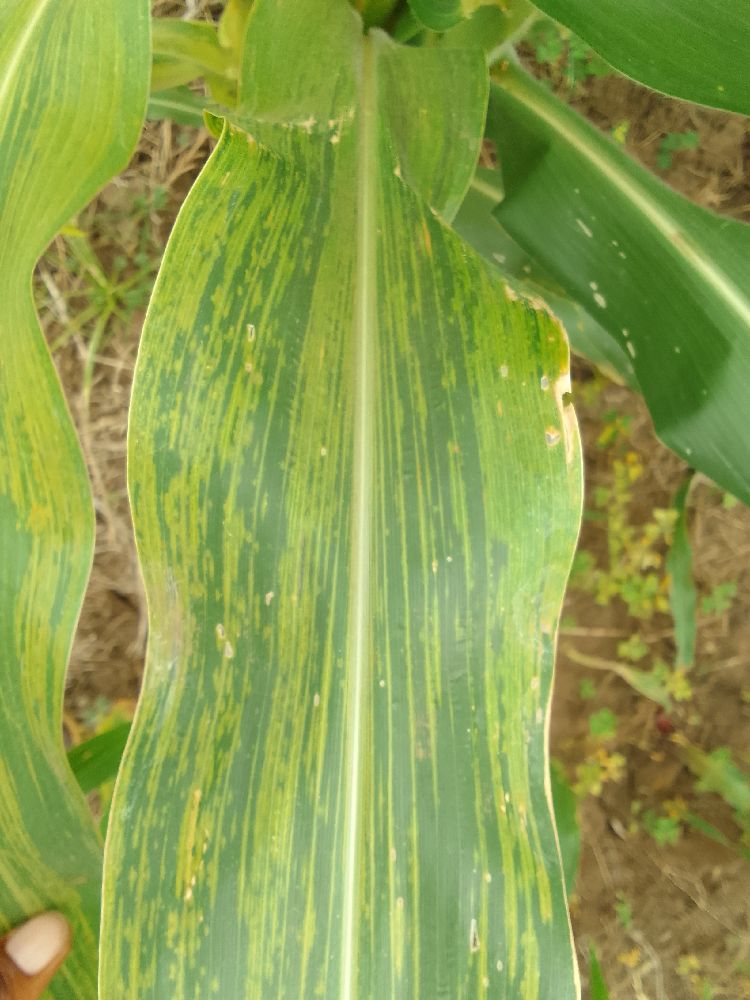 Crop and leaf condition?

maize, maize lethal necrosis
